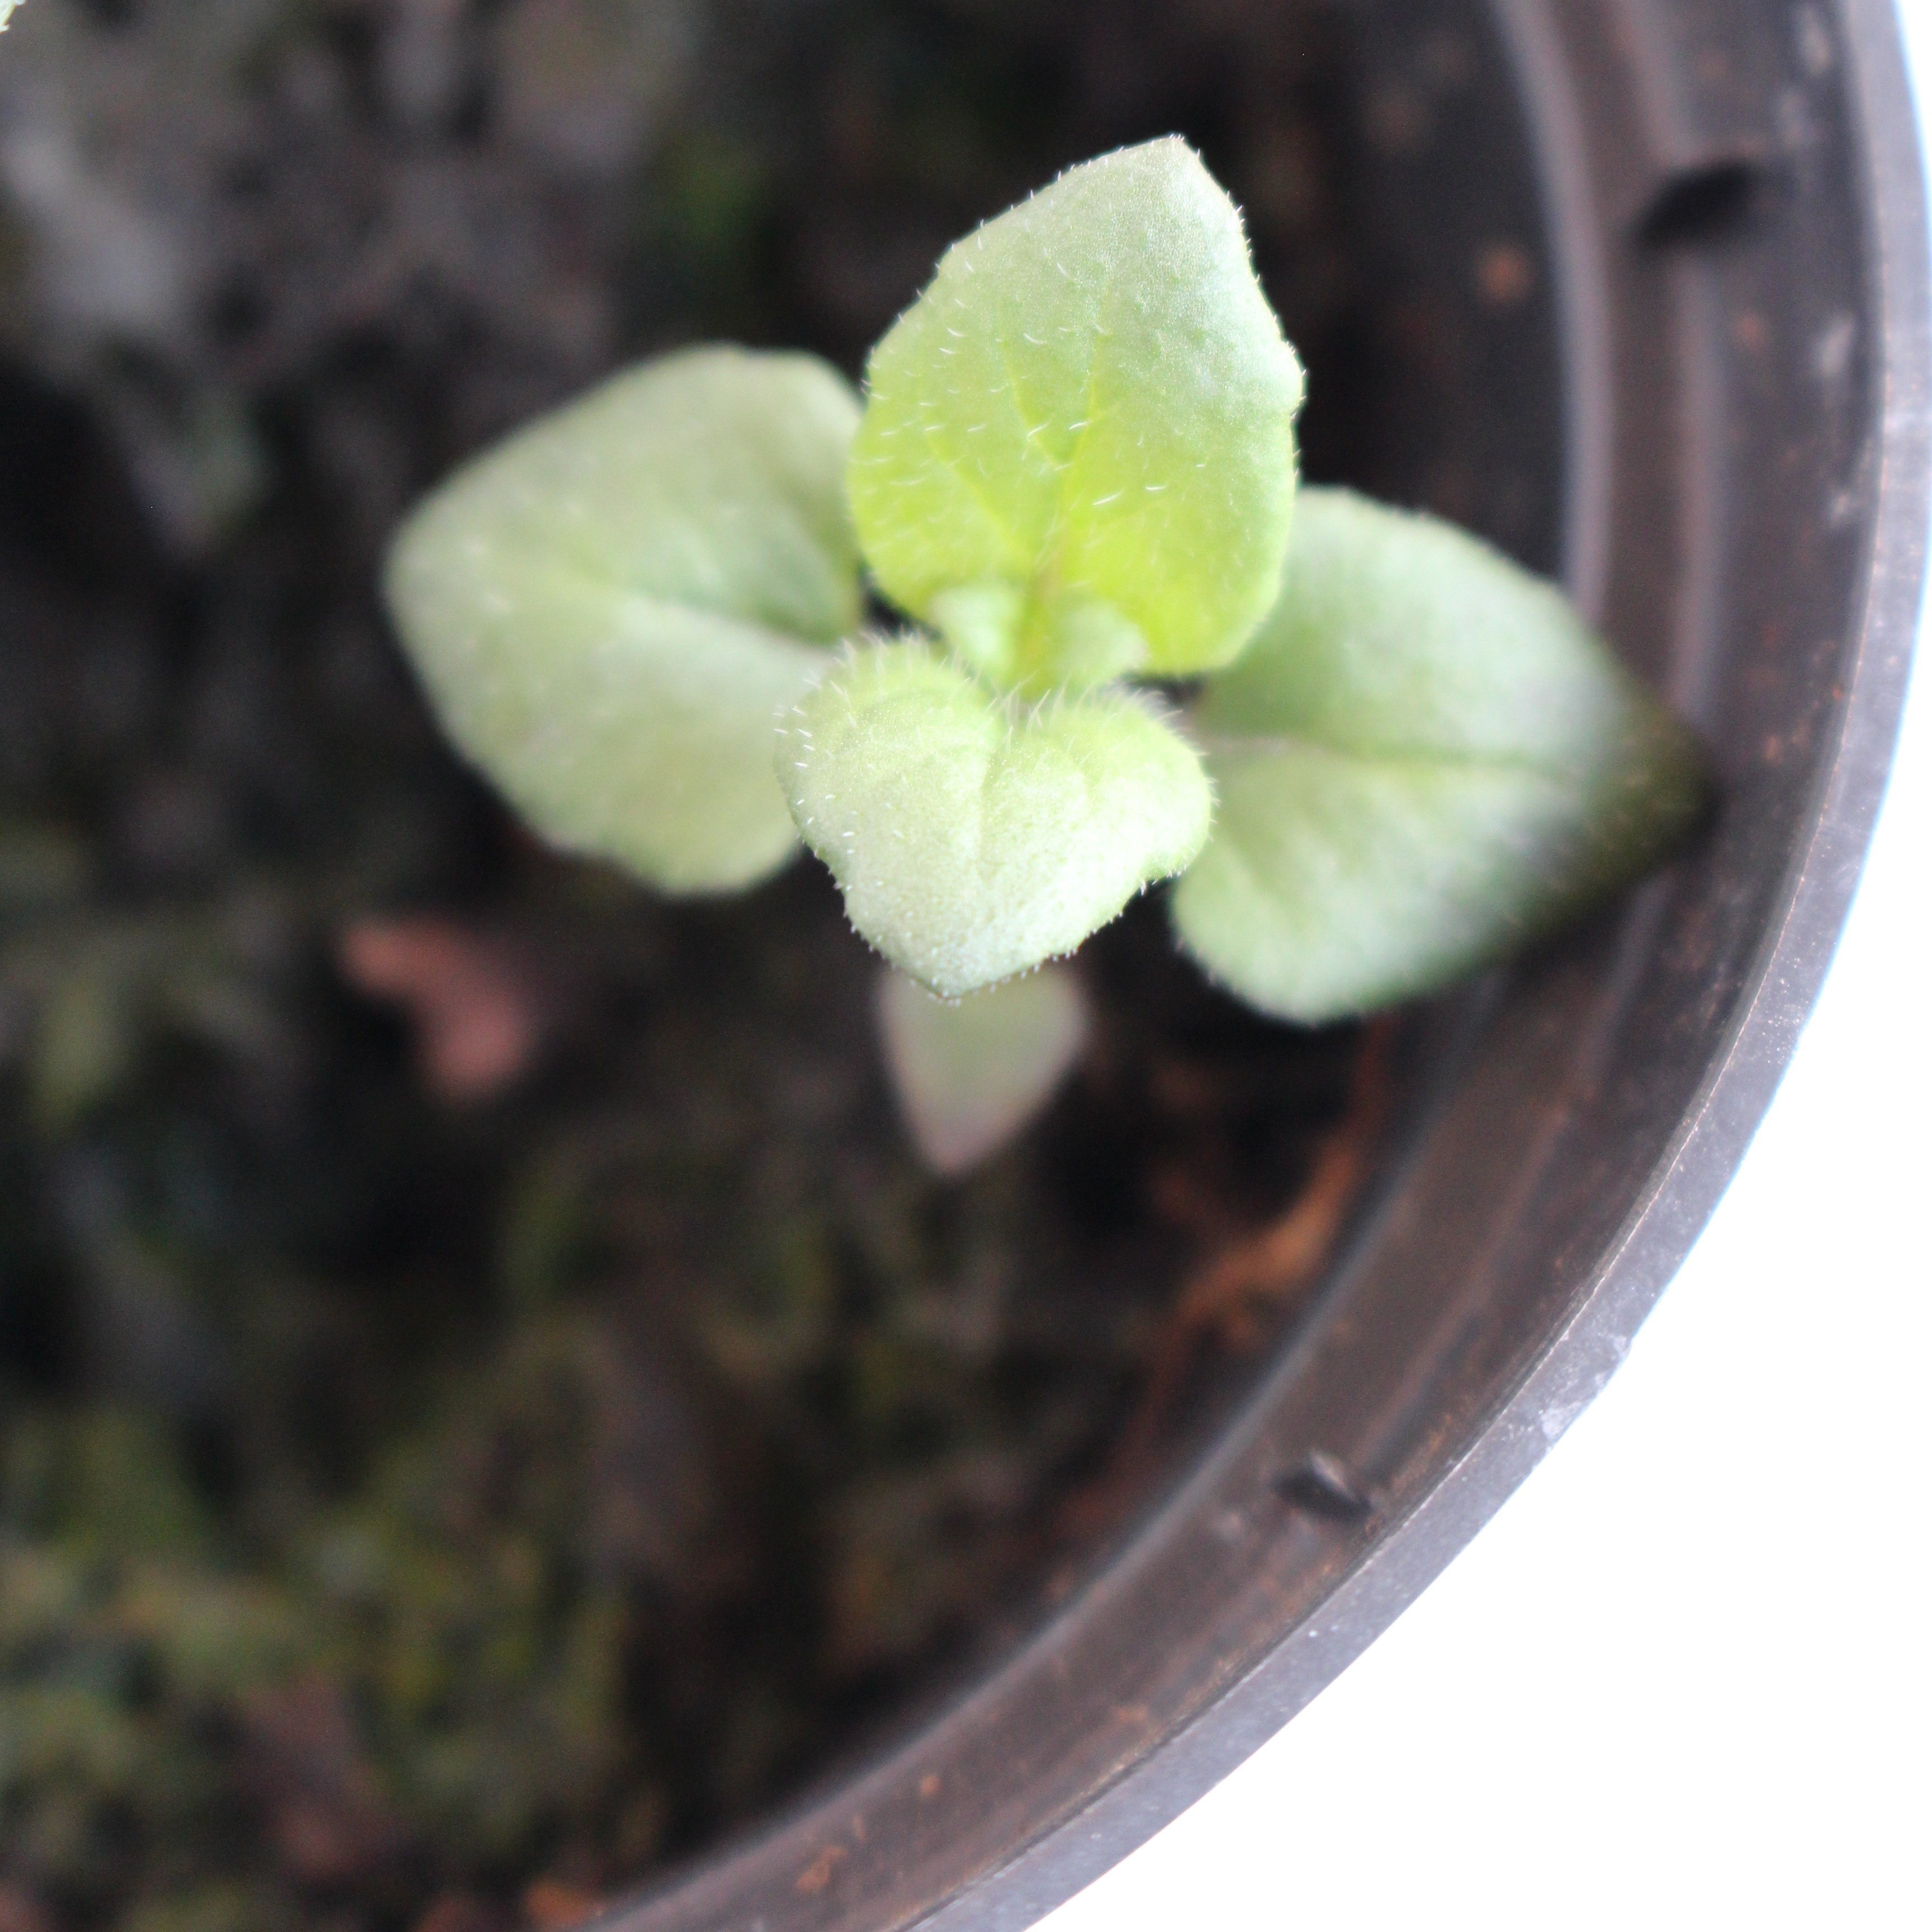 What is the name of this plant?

Veronica persica
